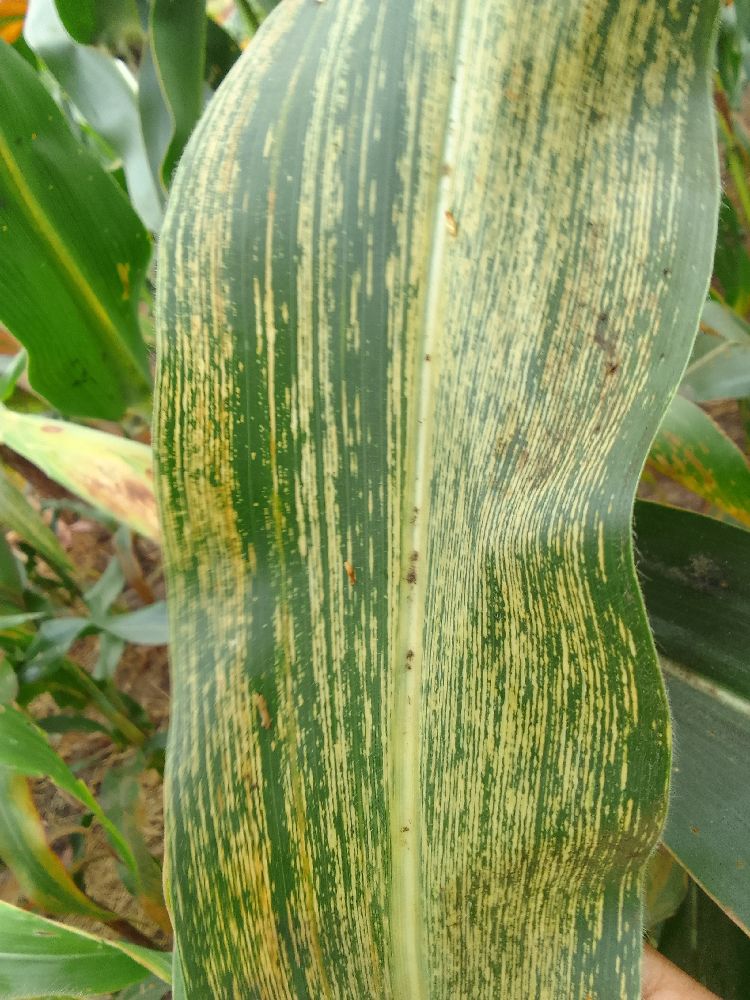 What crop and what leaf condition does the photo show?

maize, maize streak virus
